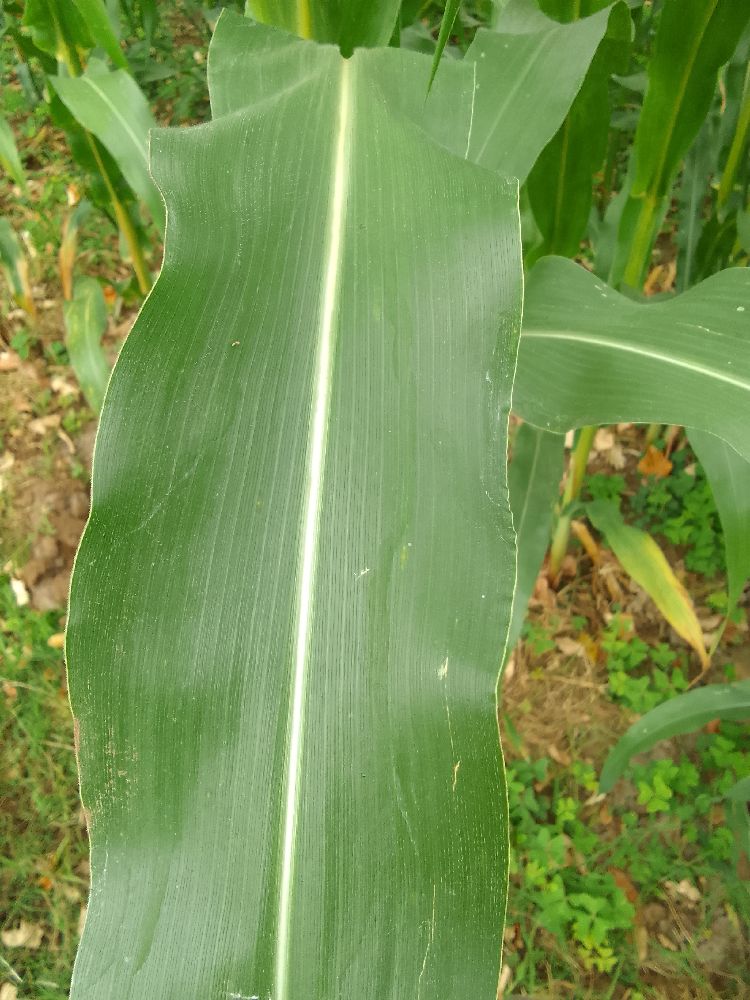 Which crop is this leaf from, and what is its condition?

maize, healthy
